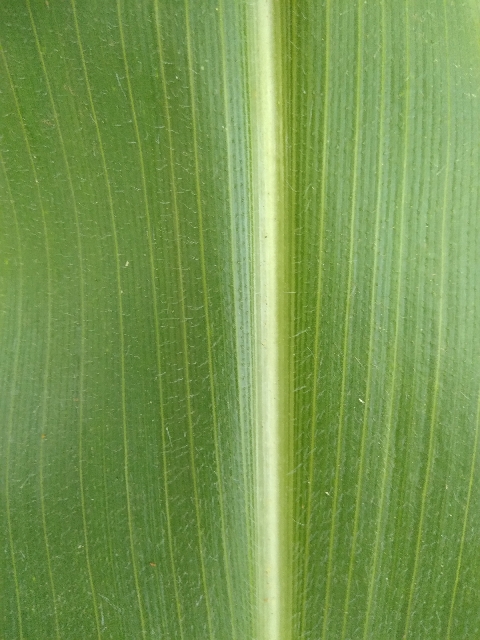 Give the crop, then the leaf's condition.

maize, healthy
